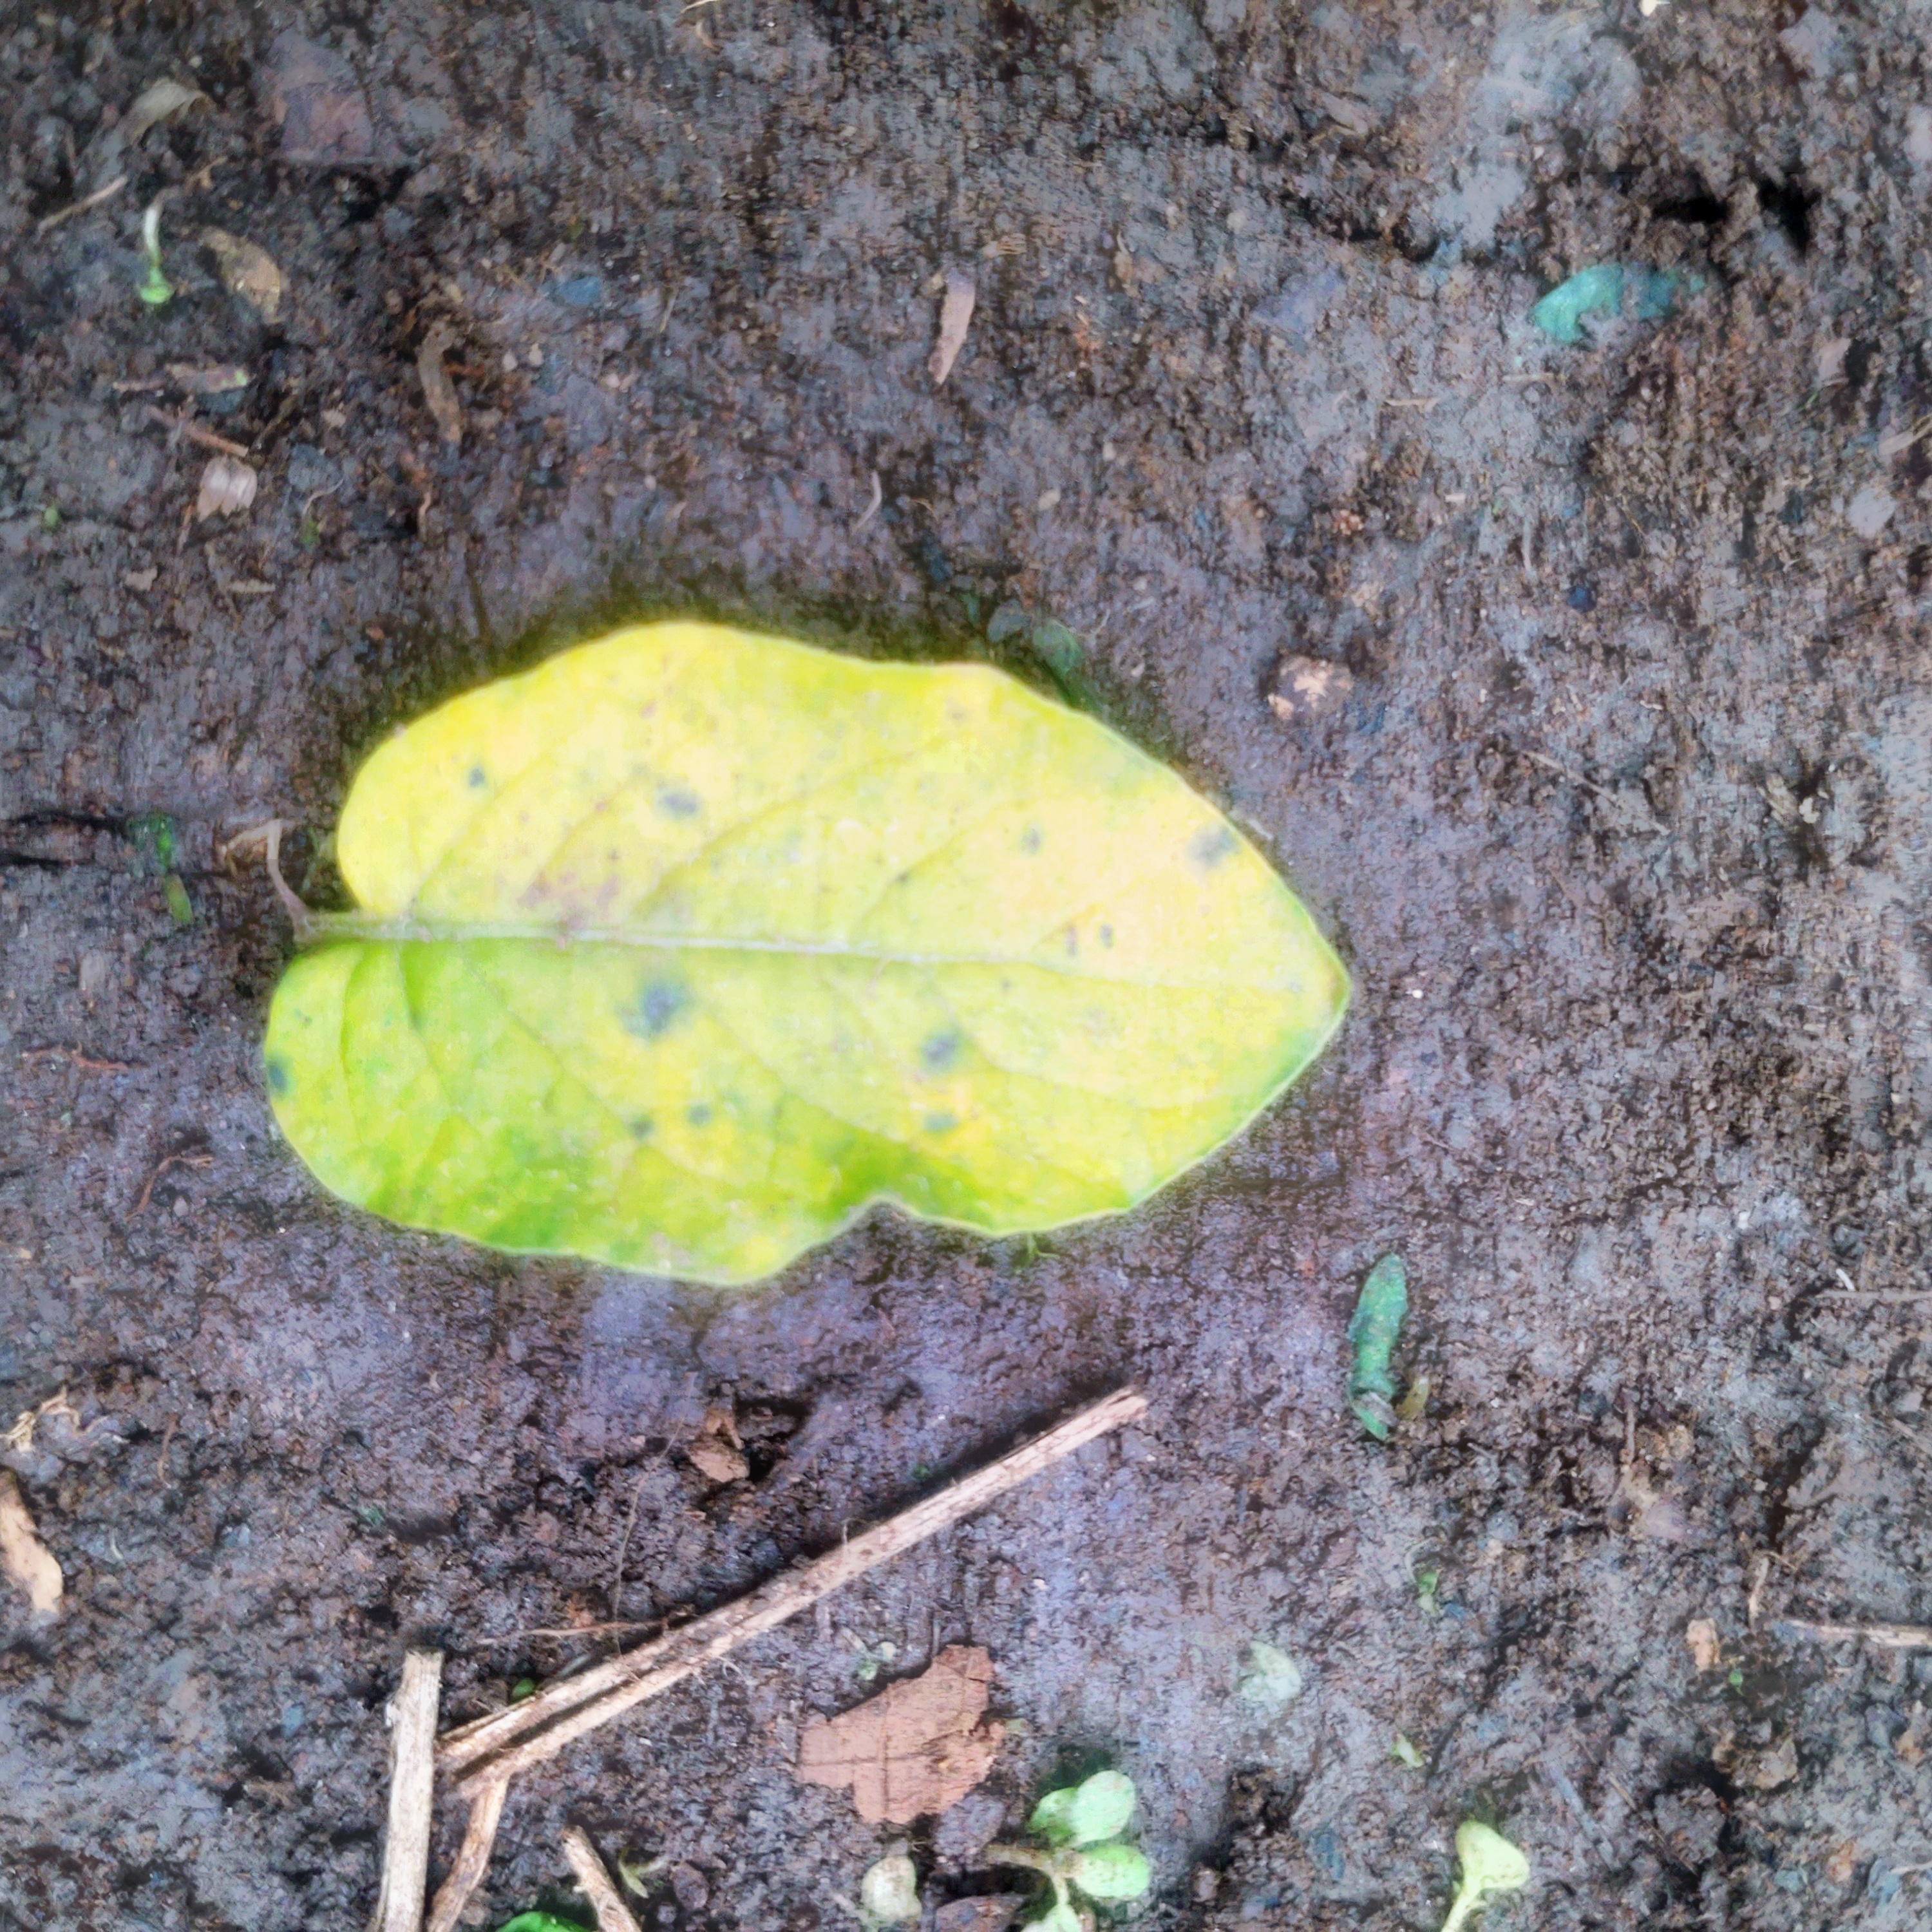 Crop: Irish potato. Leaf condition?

late blight
